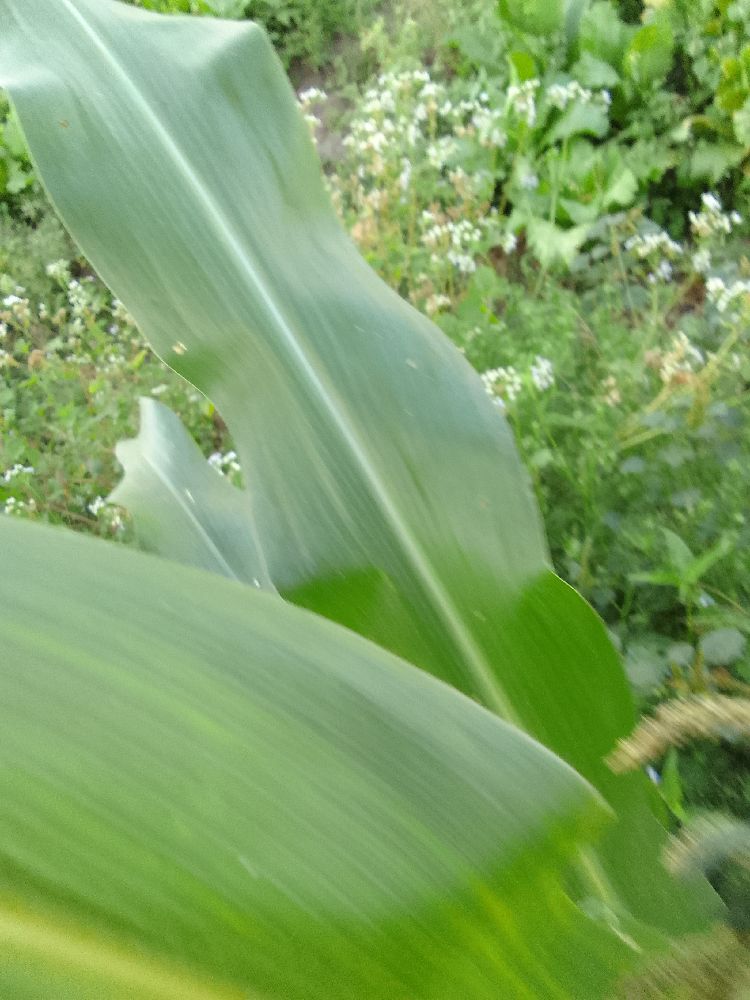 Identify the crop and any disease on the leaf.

maize, healthy
